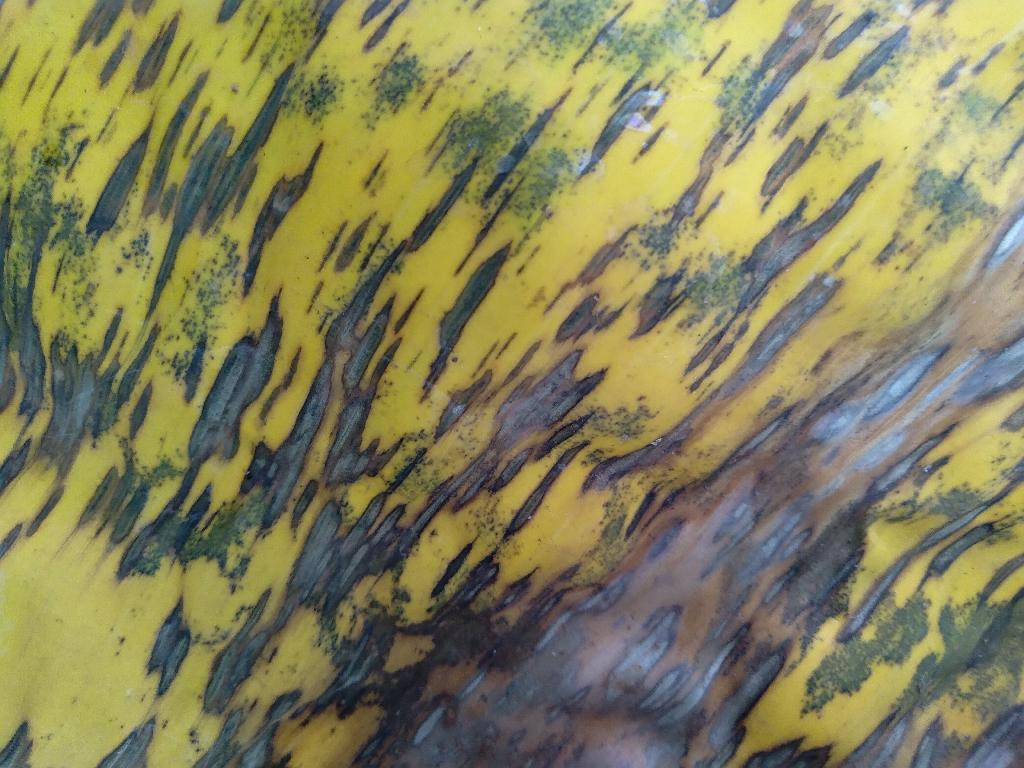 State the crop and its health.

banana, black sigatoka
